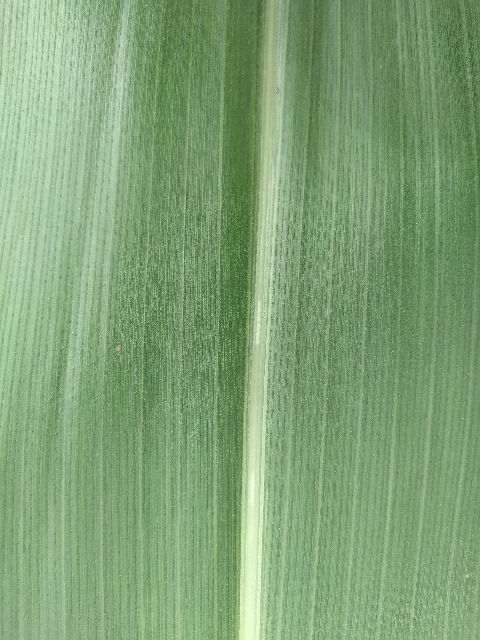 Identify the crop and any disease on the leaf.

maize, healthy
